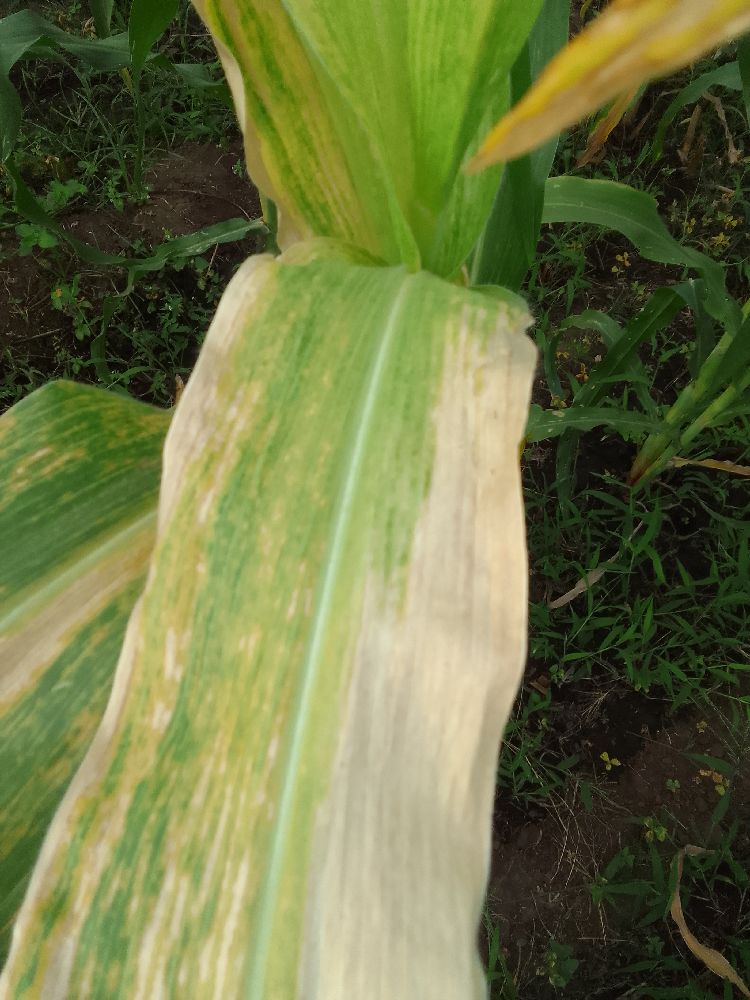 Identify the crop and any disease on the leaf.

maize, maize lethal necrosis
